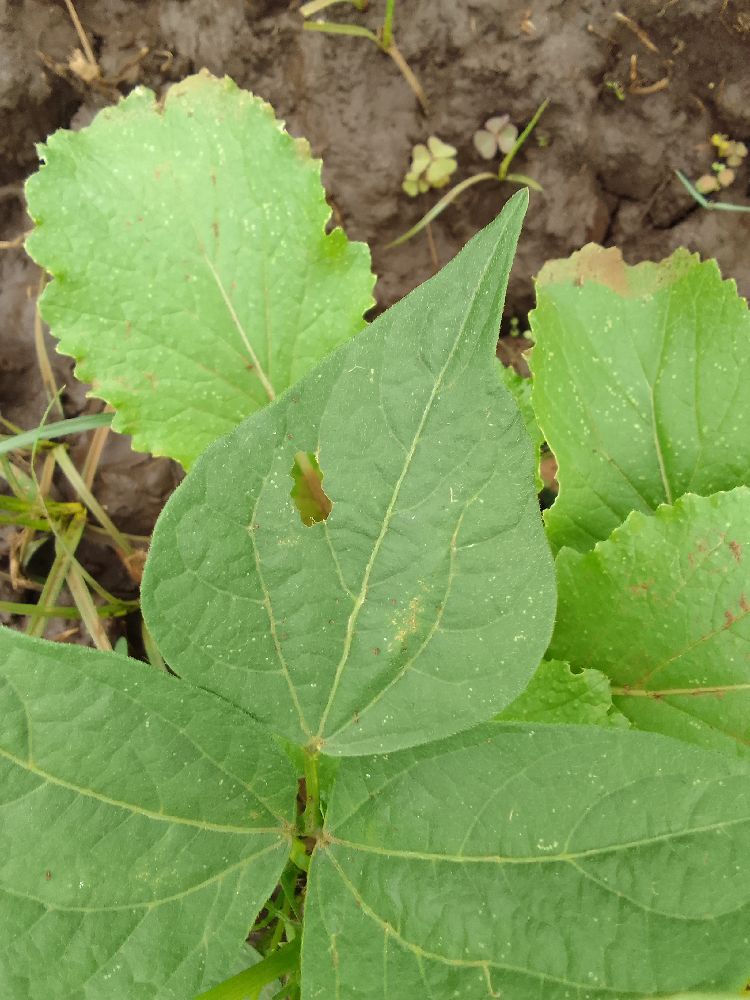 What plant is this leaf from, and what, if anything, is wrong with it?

common bean, healthy
